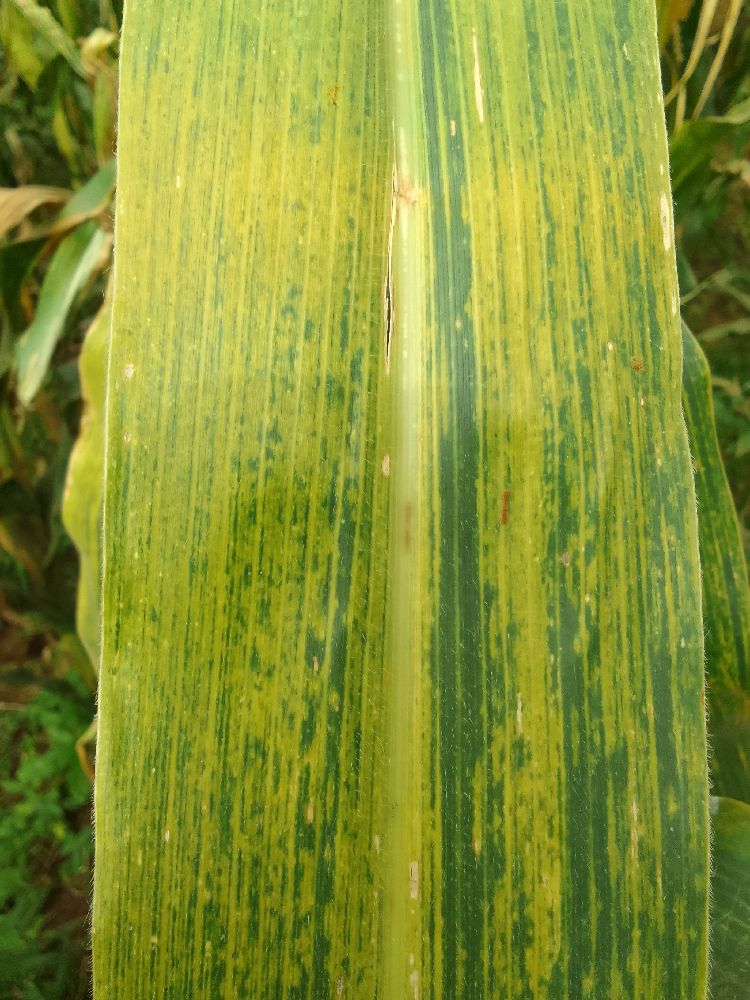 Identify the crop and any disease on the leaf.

maize, maize lethal necrosis
